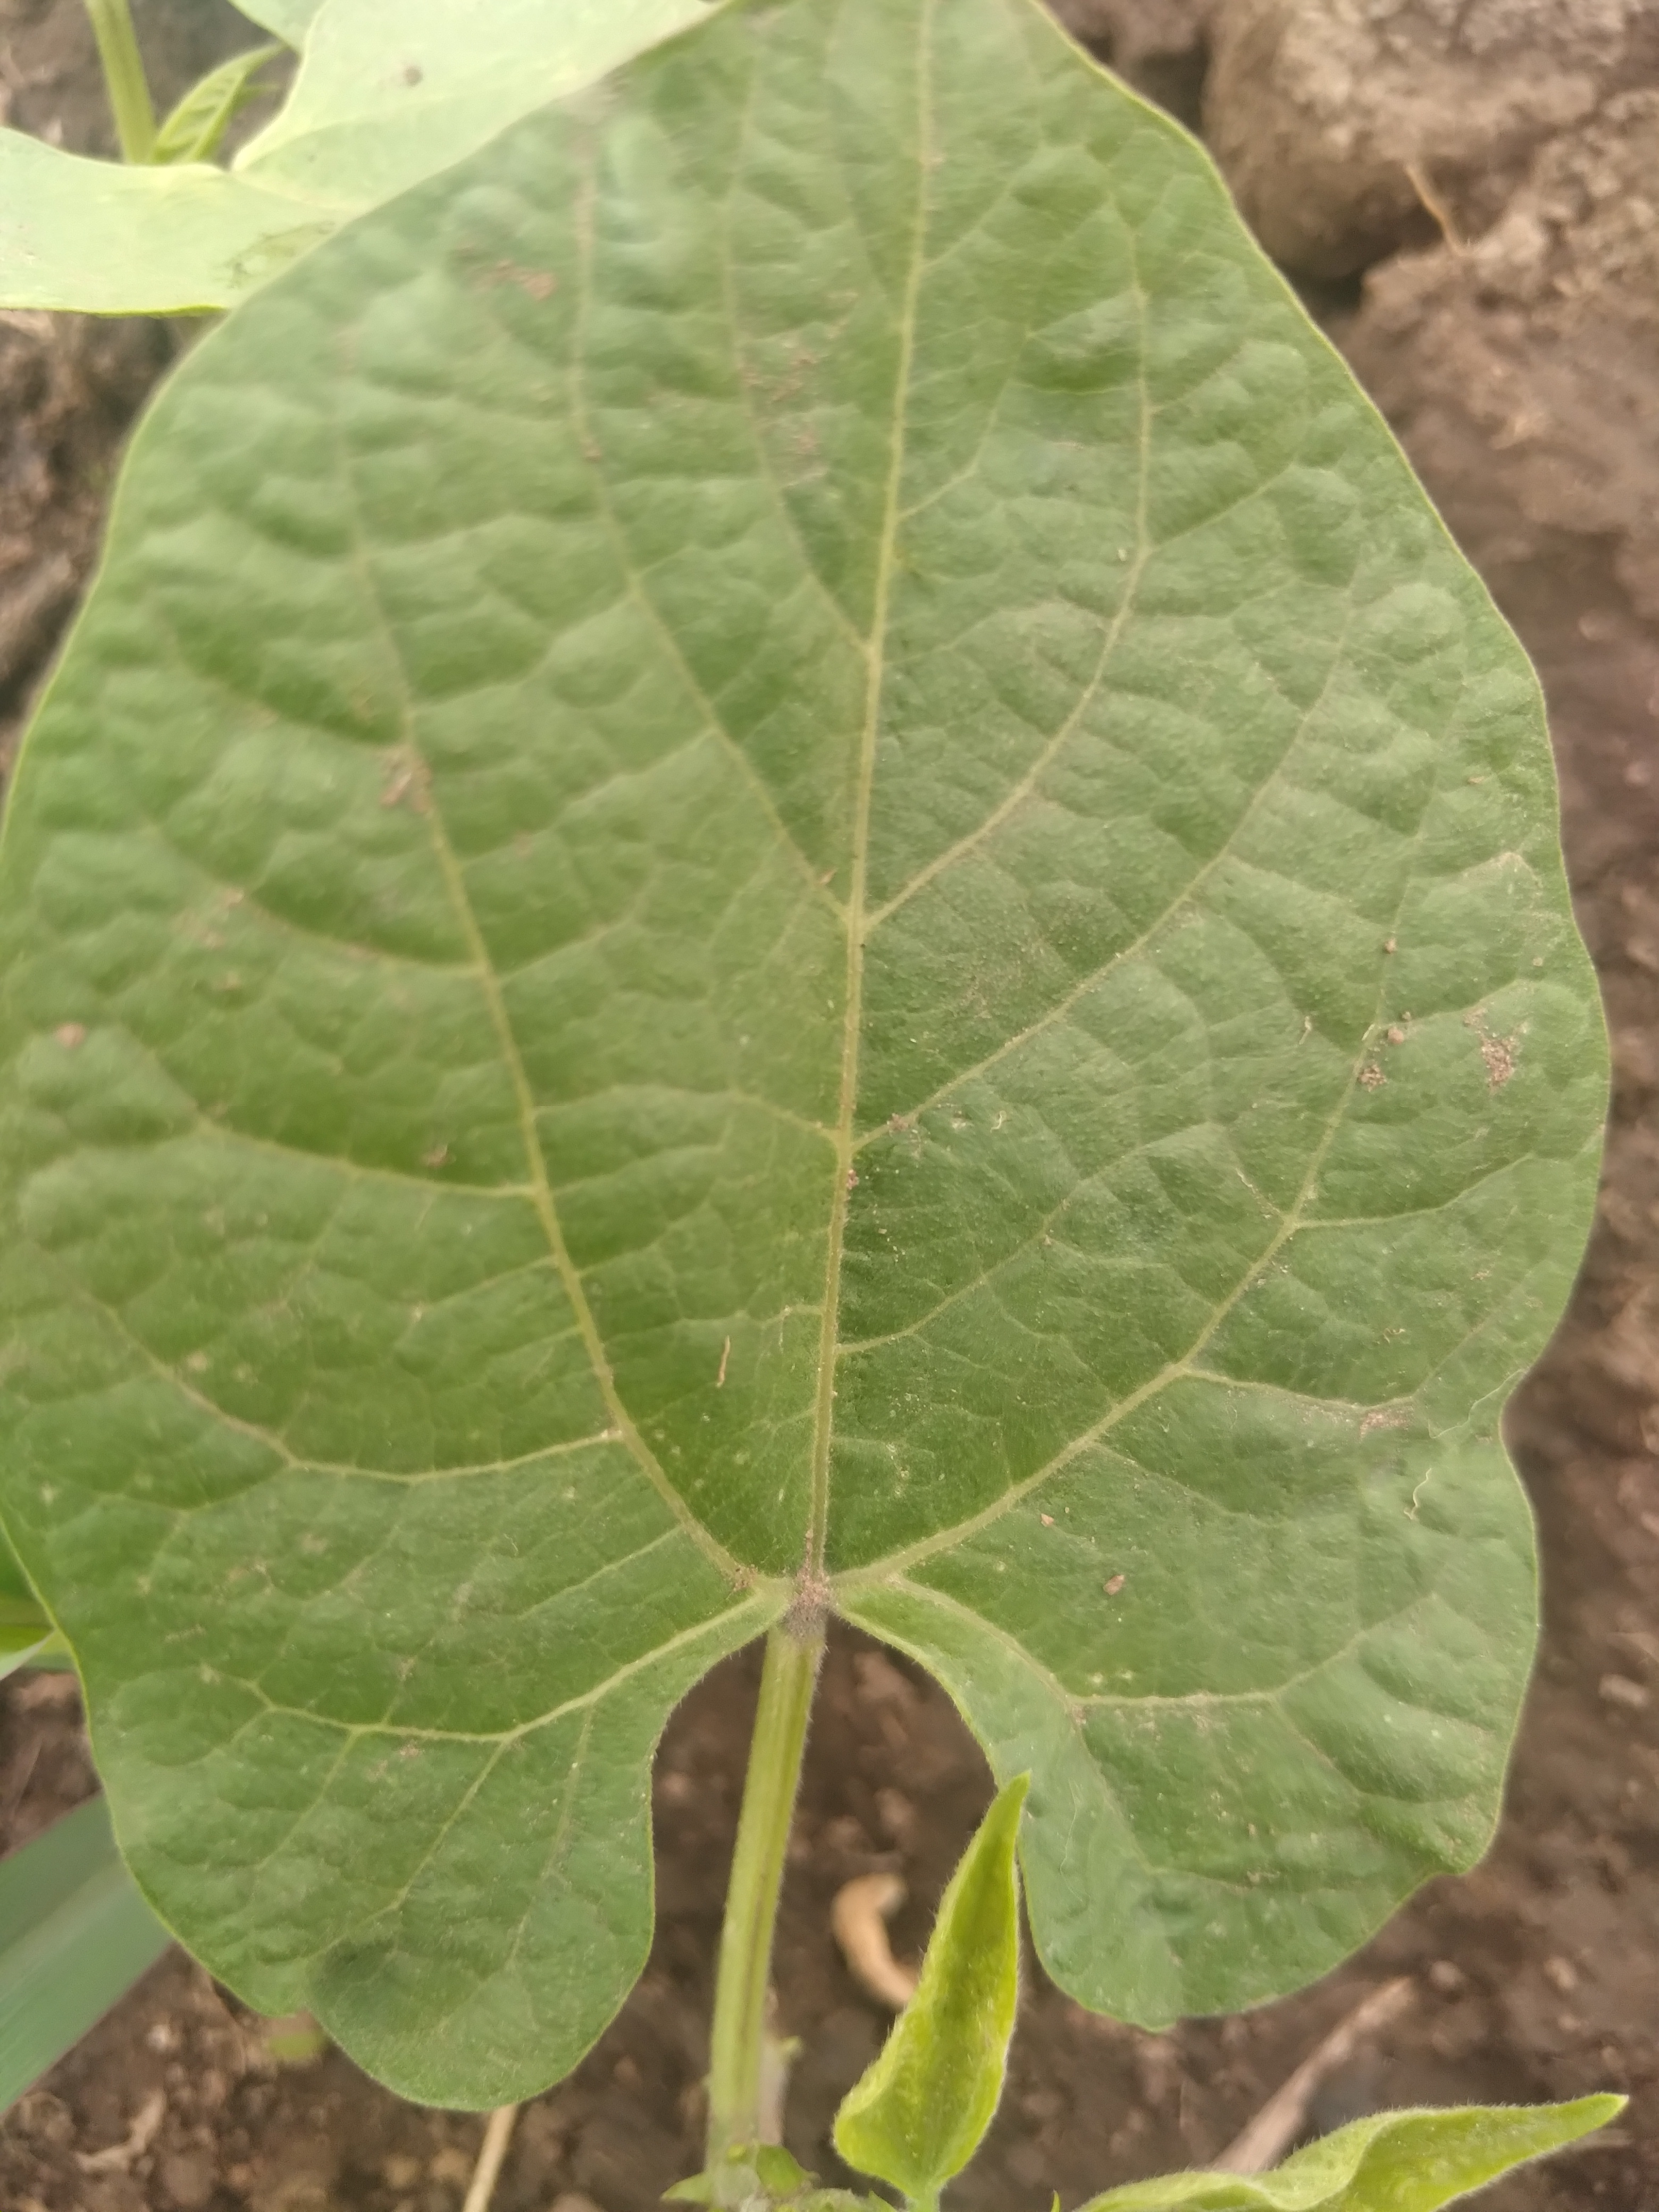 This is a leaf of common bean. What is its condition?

healthy
